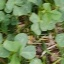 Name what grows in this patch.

unstructured weed
